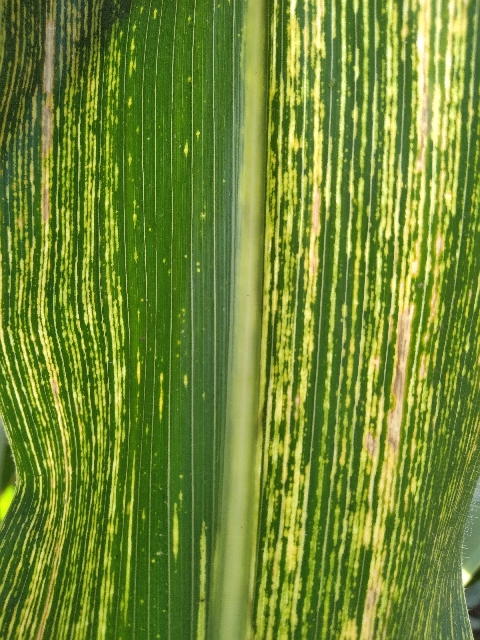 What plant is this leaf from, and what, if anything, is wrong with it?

maize, maize streak virus
